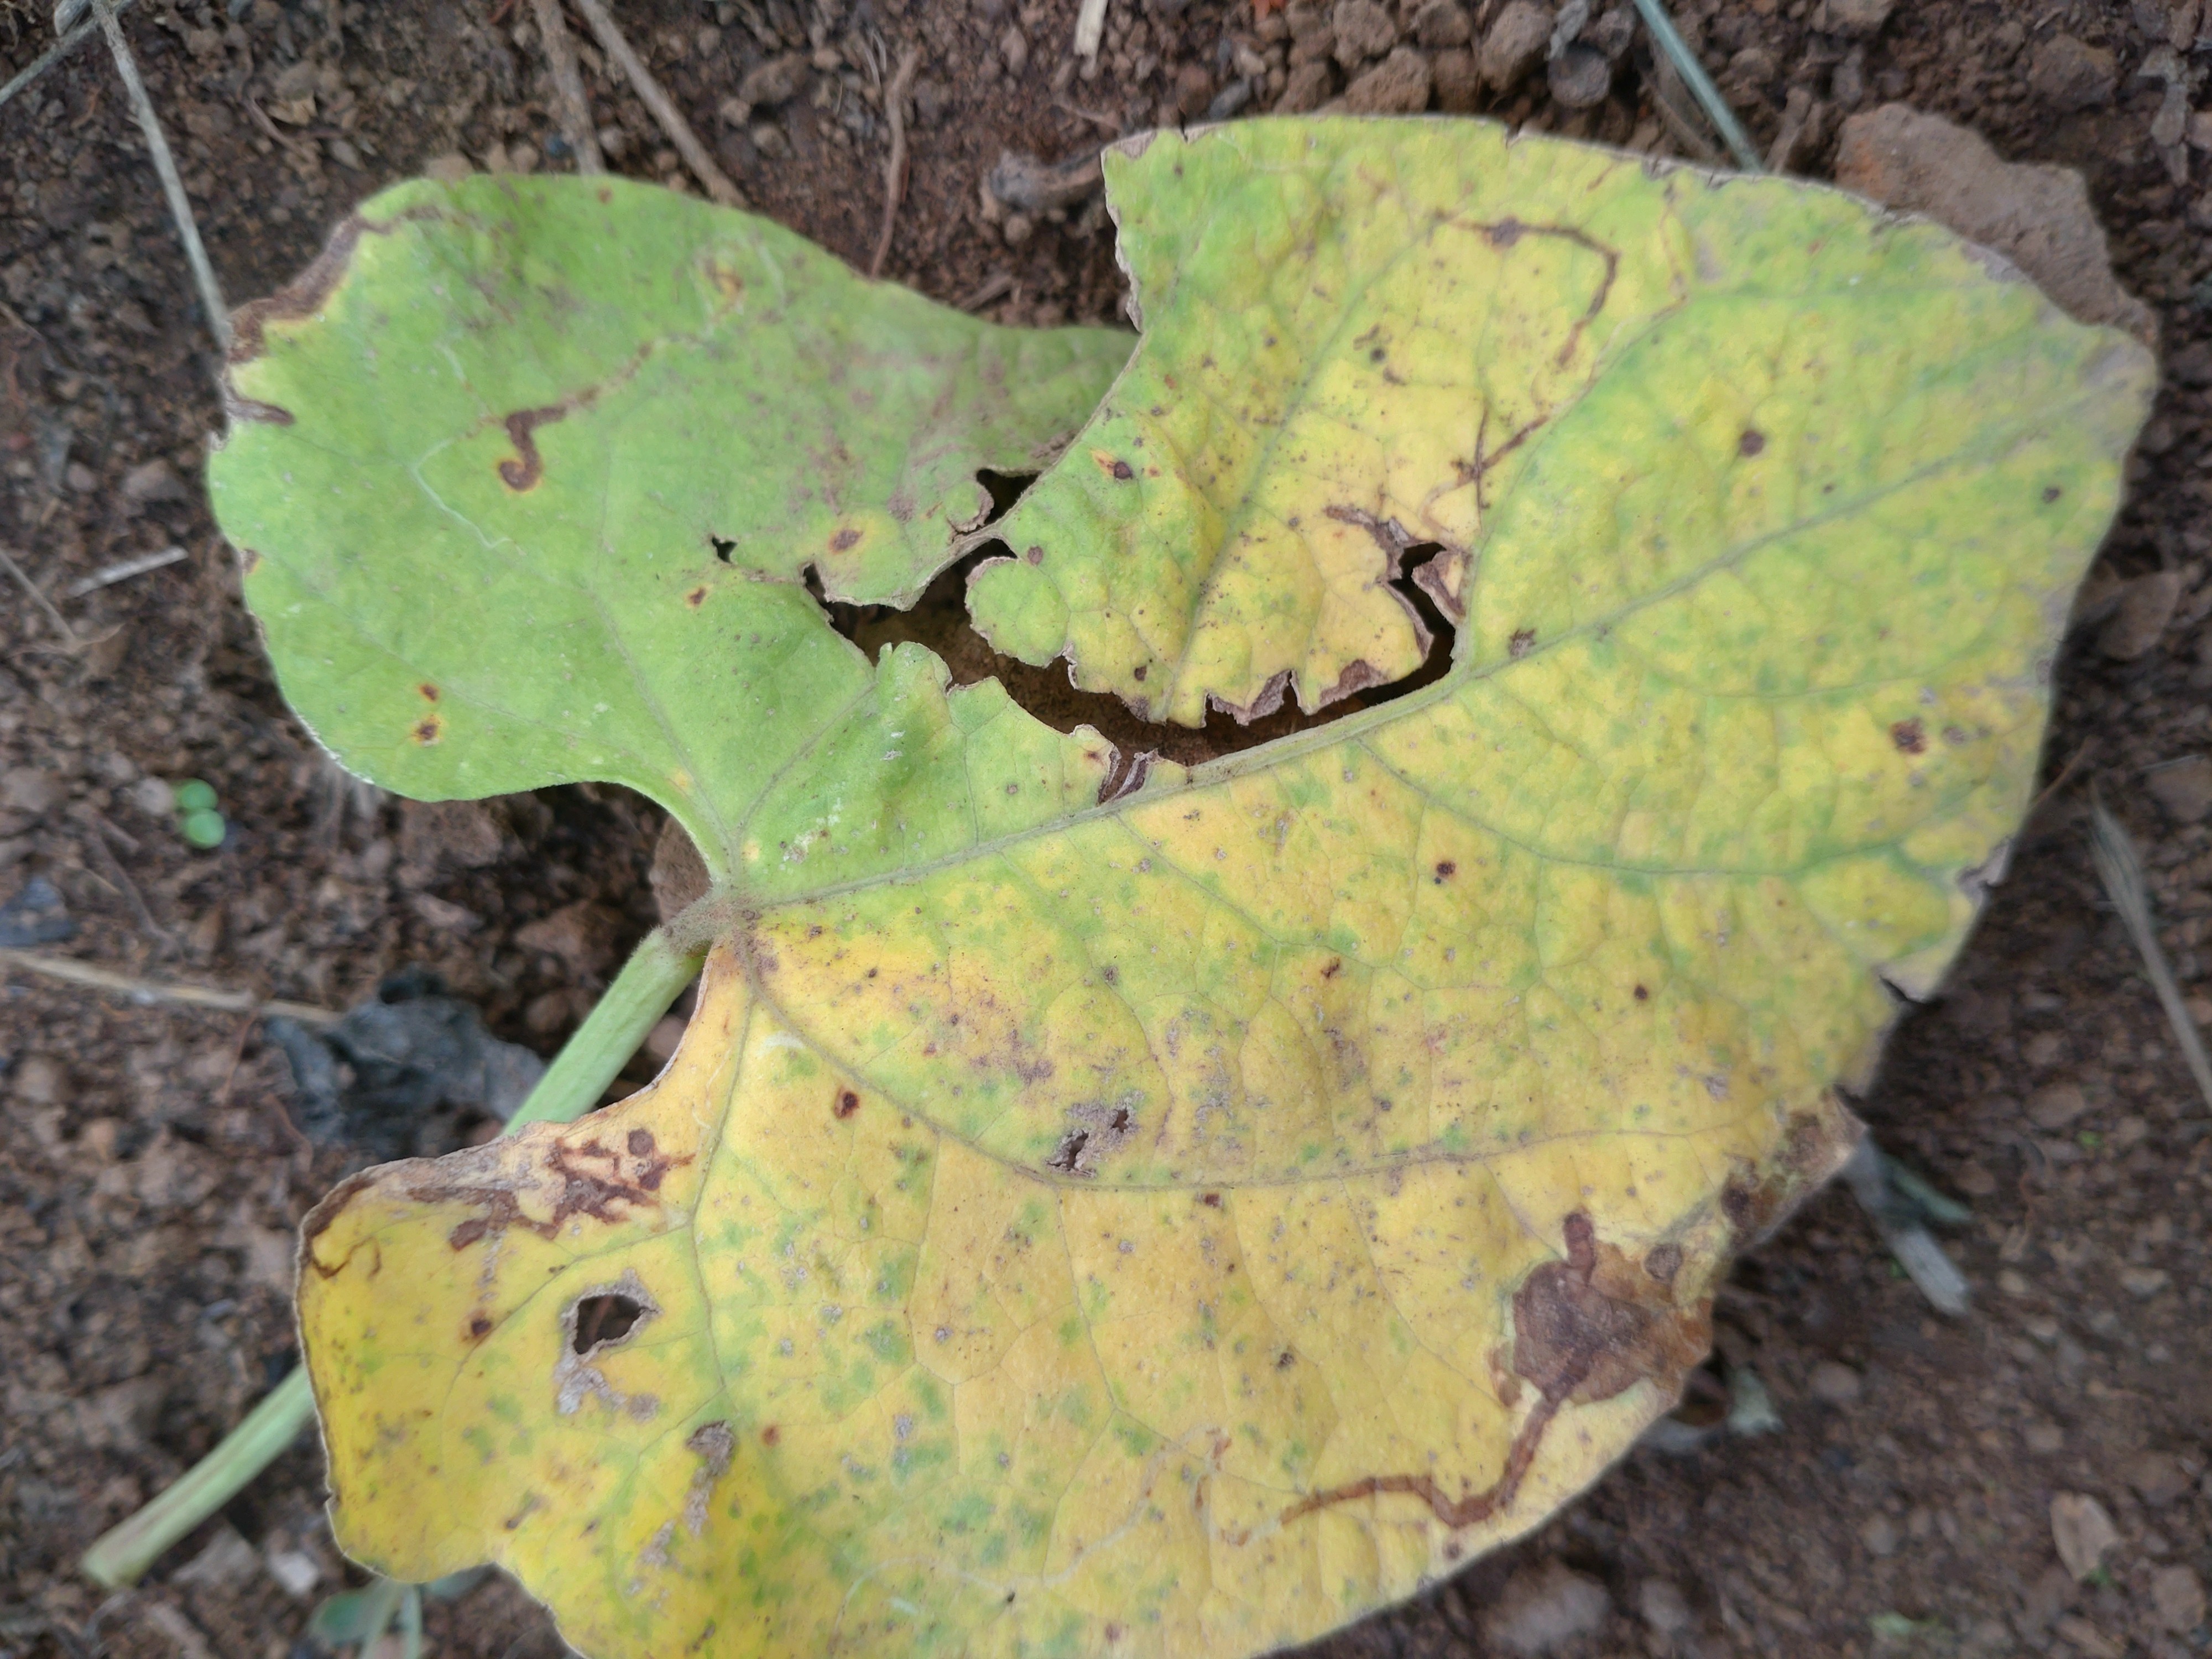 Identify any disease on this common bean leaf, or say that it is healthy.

rust
